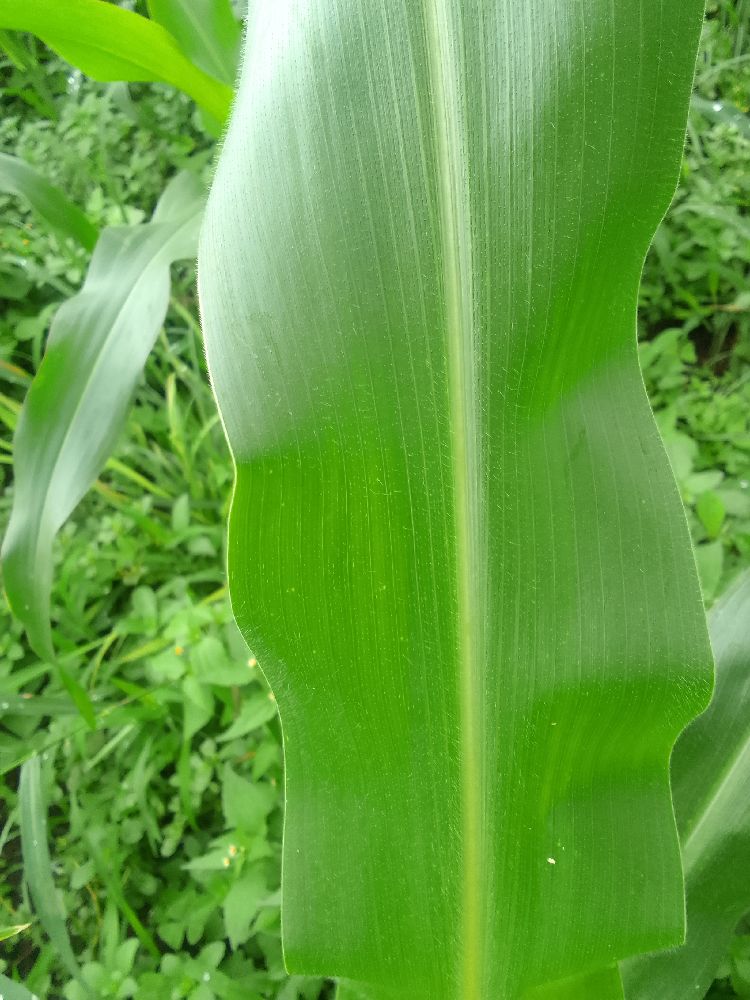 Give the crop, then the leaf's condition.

maize, healthy
